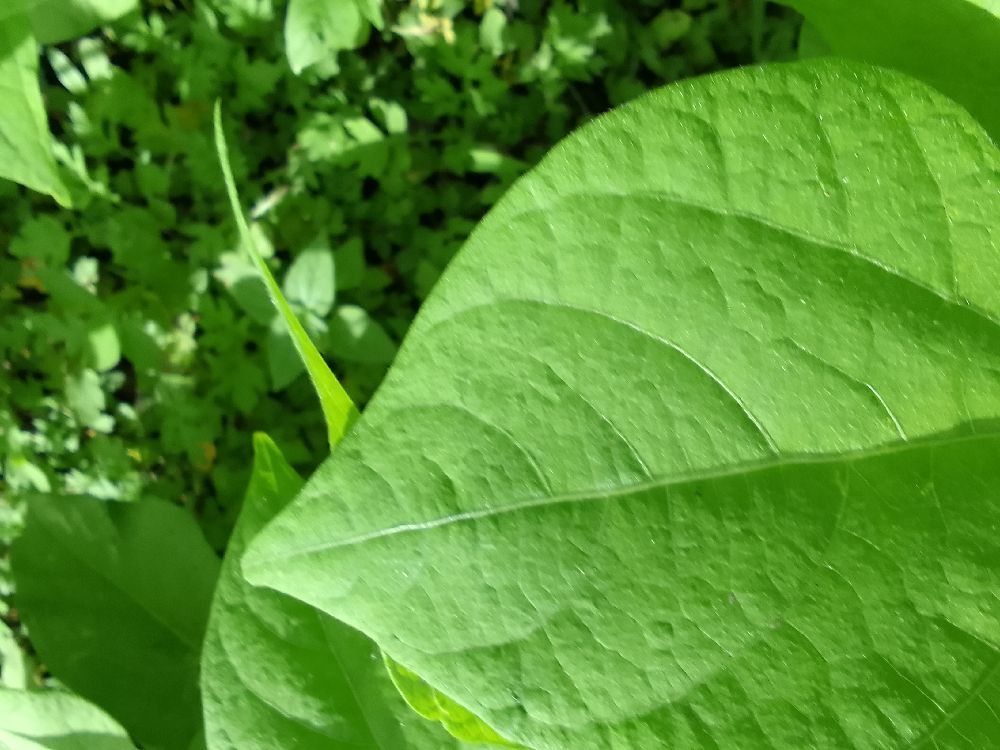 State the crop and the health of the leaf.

common bean, healthy
